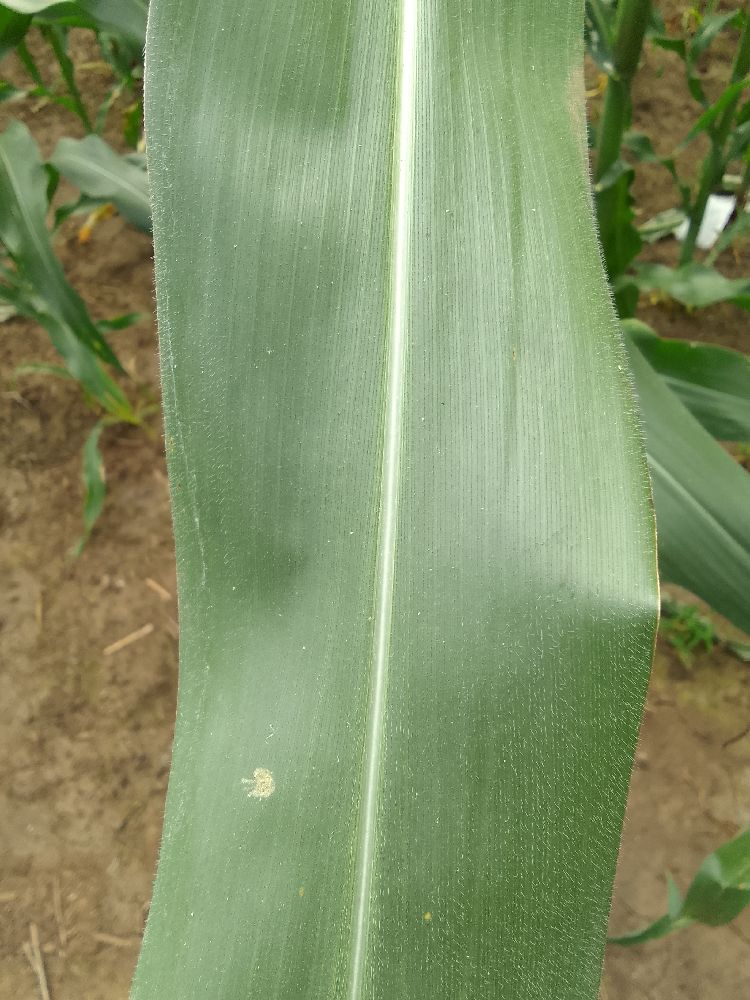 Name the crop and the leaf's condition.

maize, healthy
